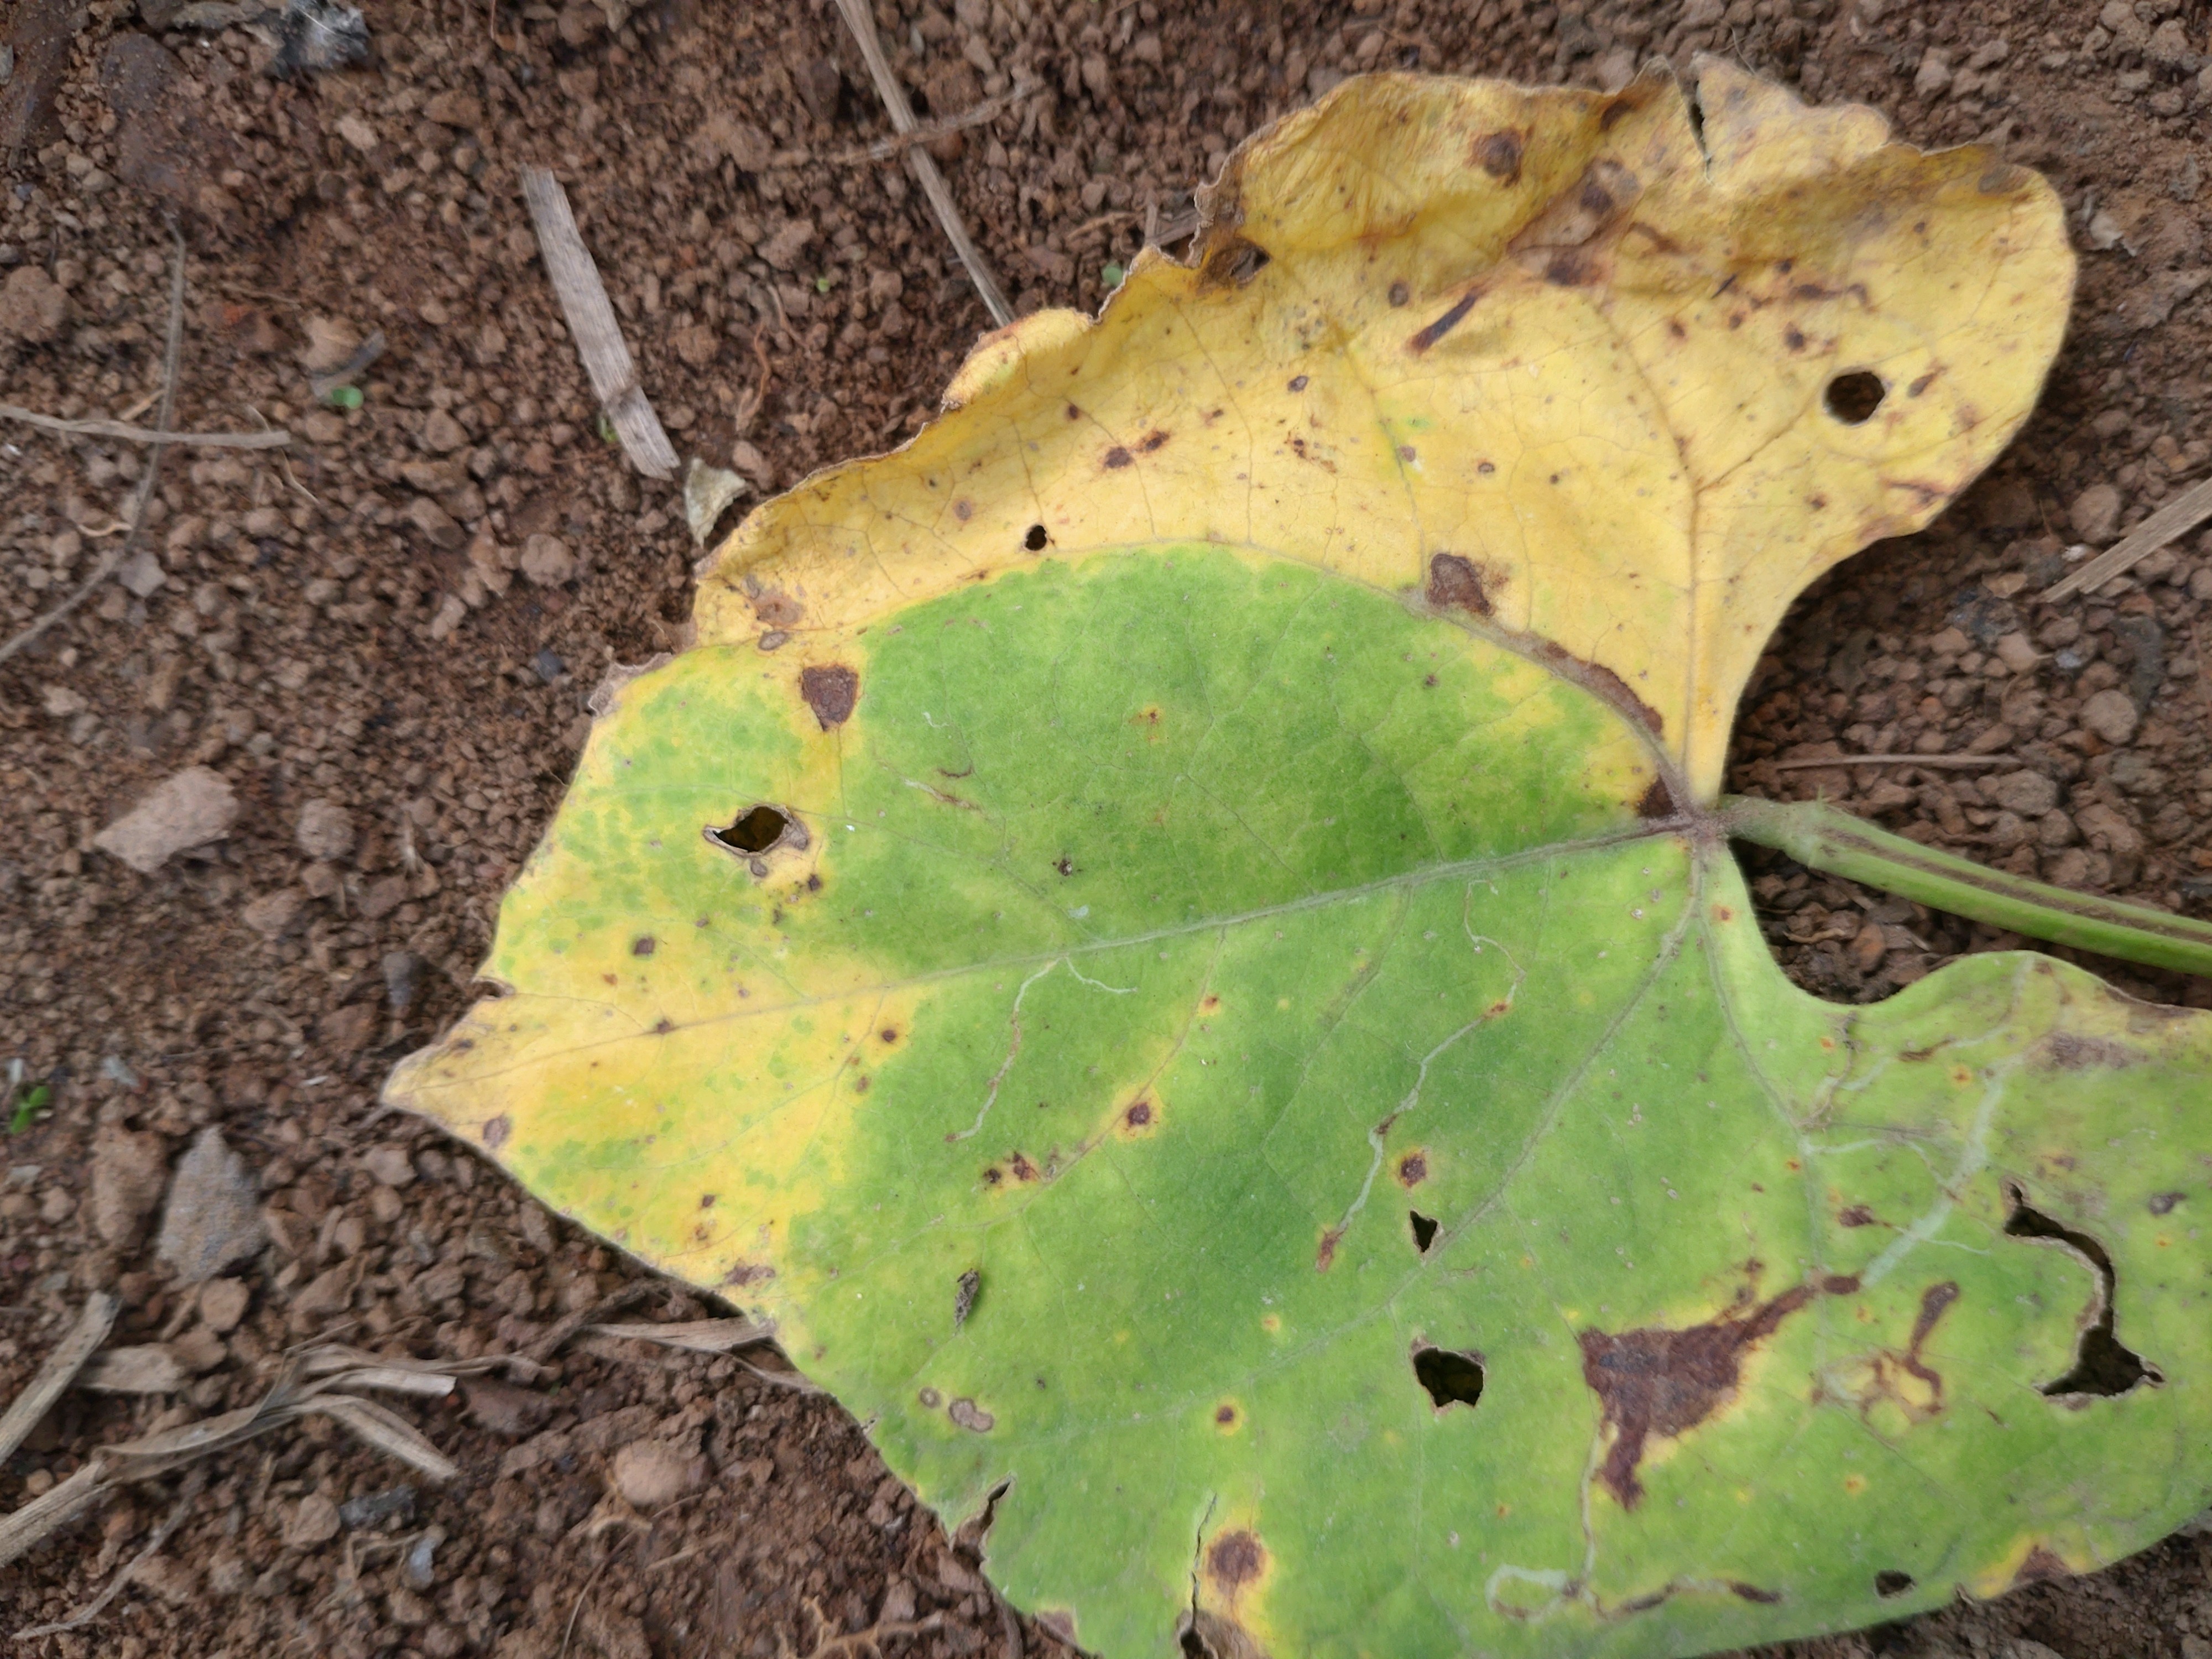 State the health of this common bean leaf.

rust
